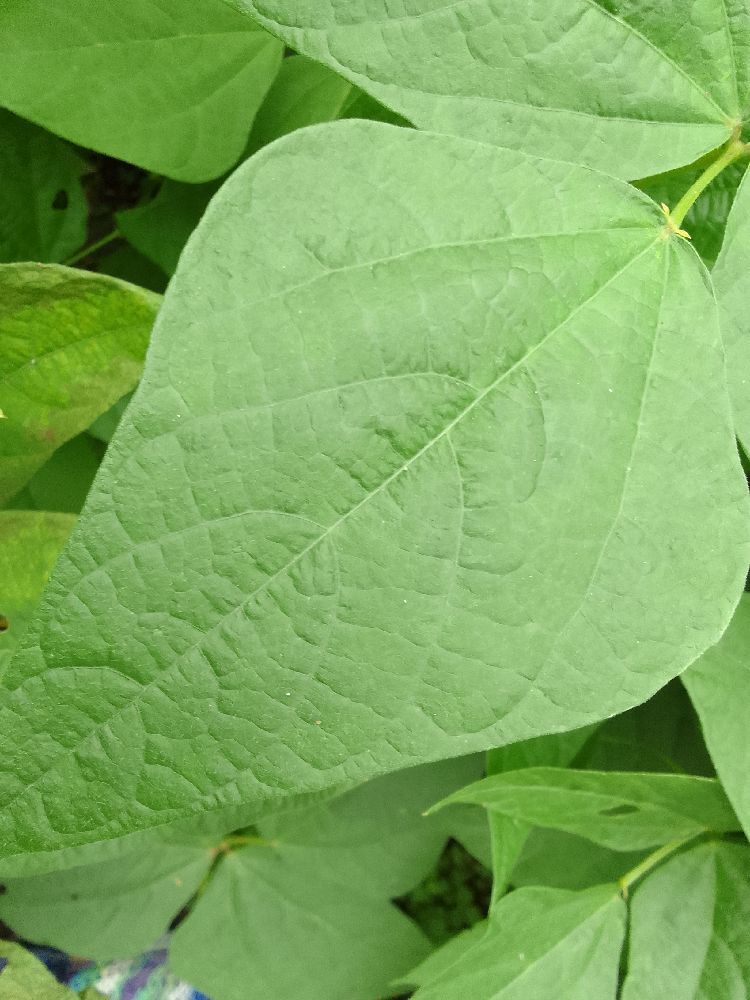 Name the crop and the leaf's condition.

common bean, healthy
